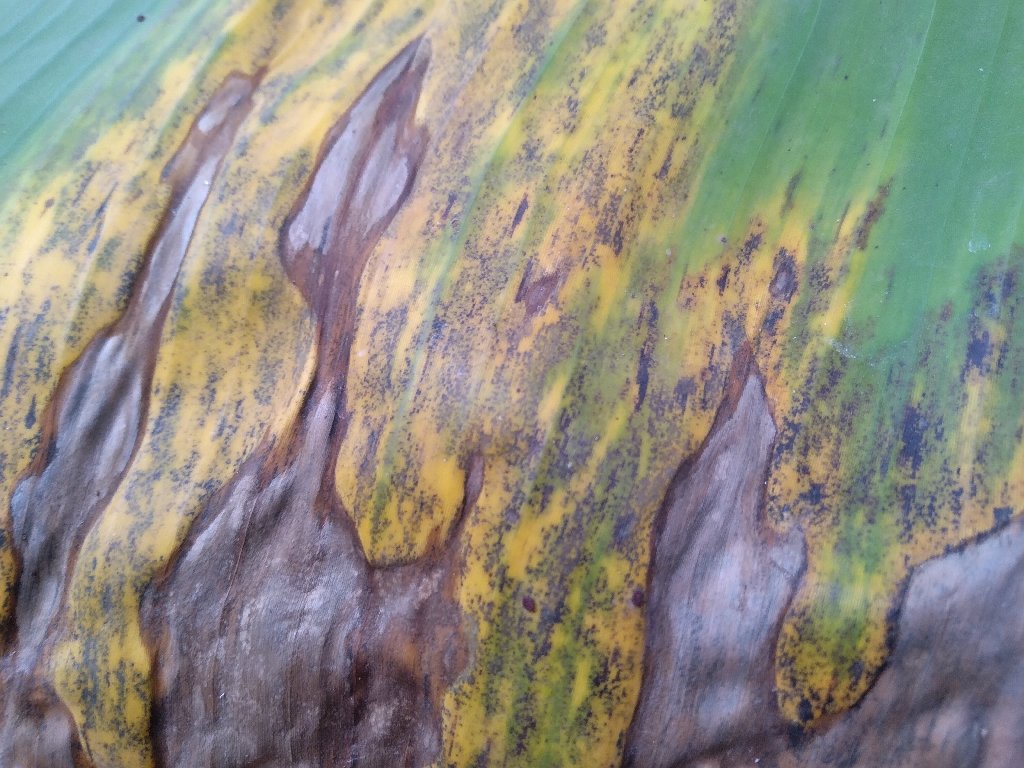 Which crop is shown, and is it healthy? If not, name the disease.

banana, black sigatoka
